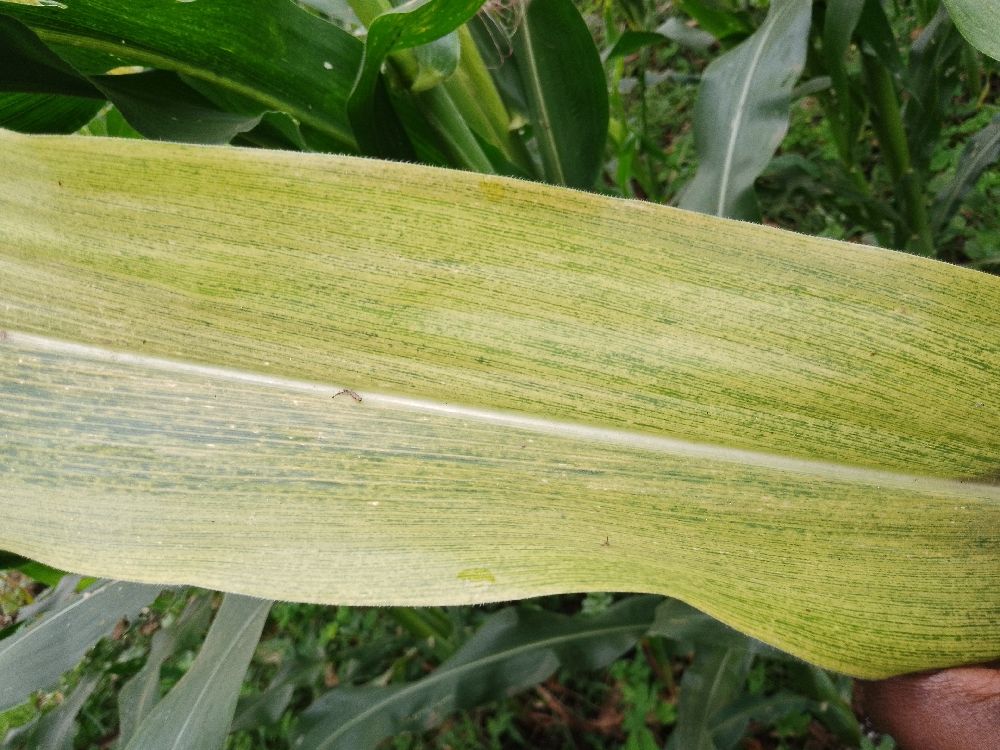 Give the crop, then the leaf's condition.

maize, maize lethal necrosis
